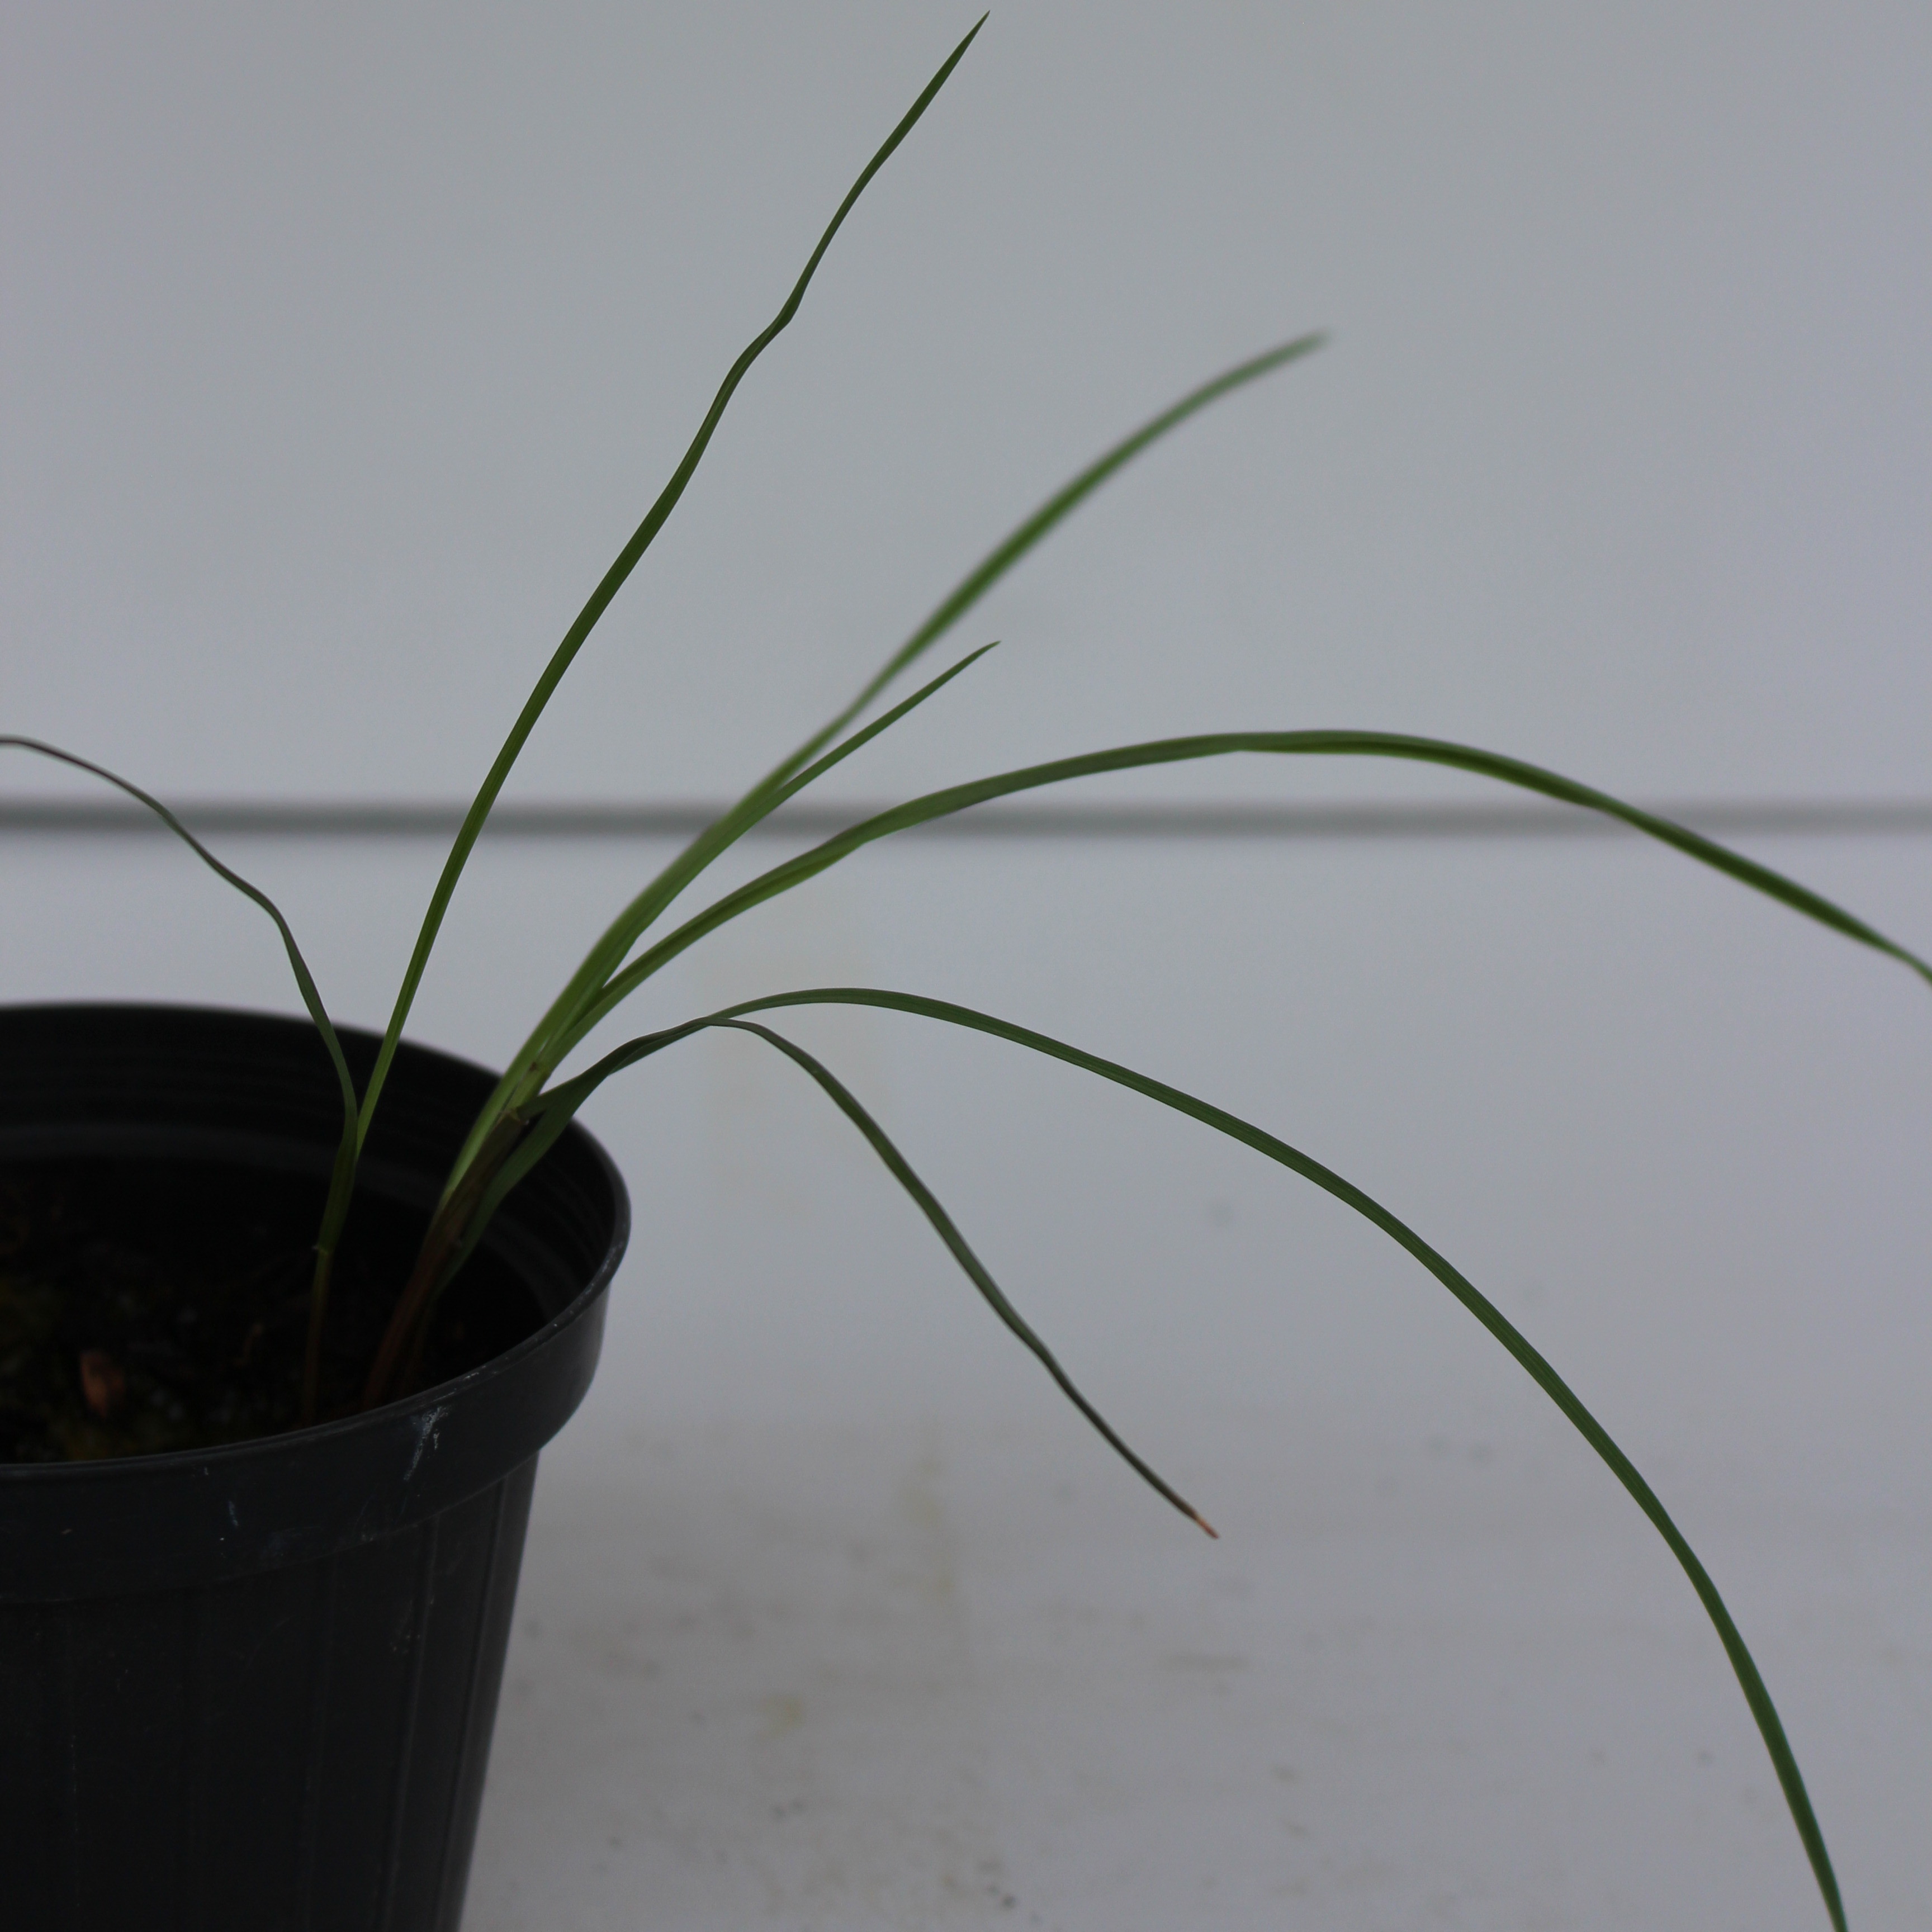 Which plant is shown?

Lolium multiflorum
